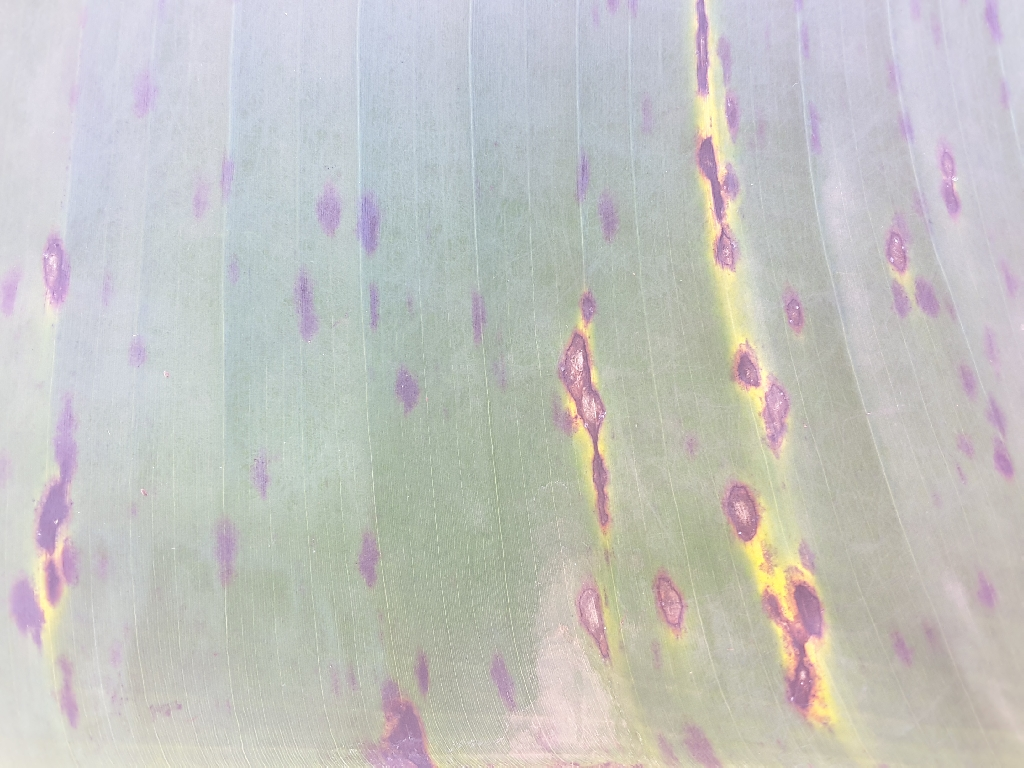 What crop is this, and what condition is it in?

banana, black sigatoka
